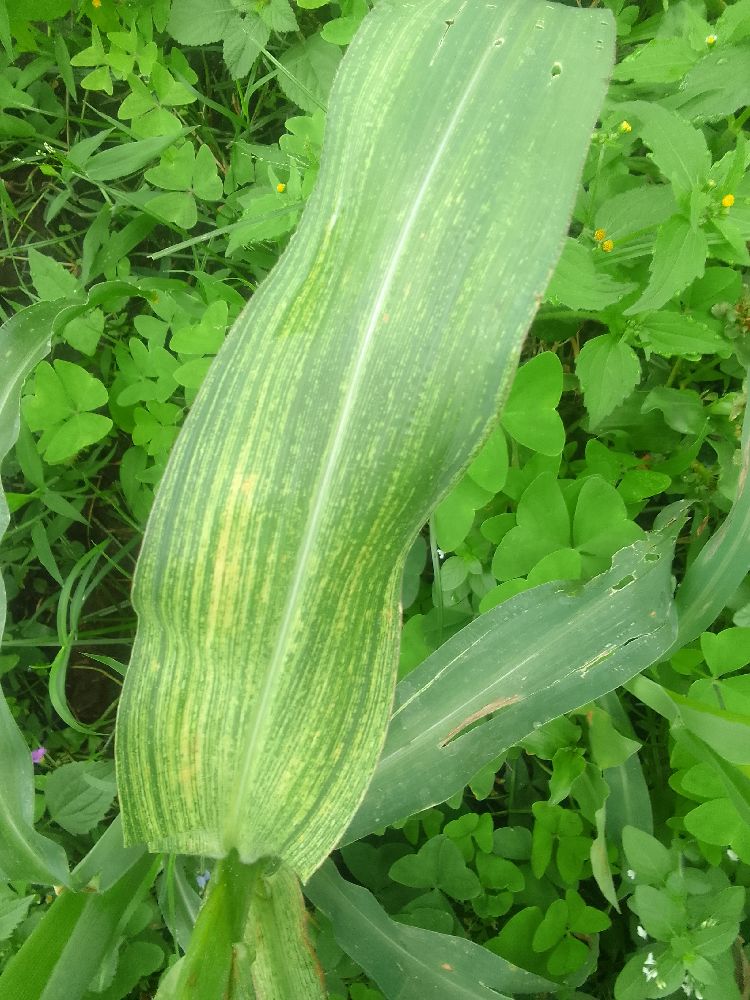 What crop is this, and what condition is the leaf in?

maize, maize streak virus
